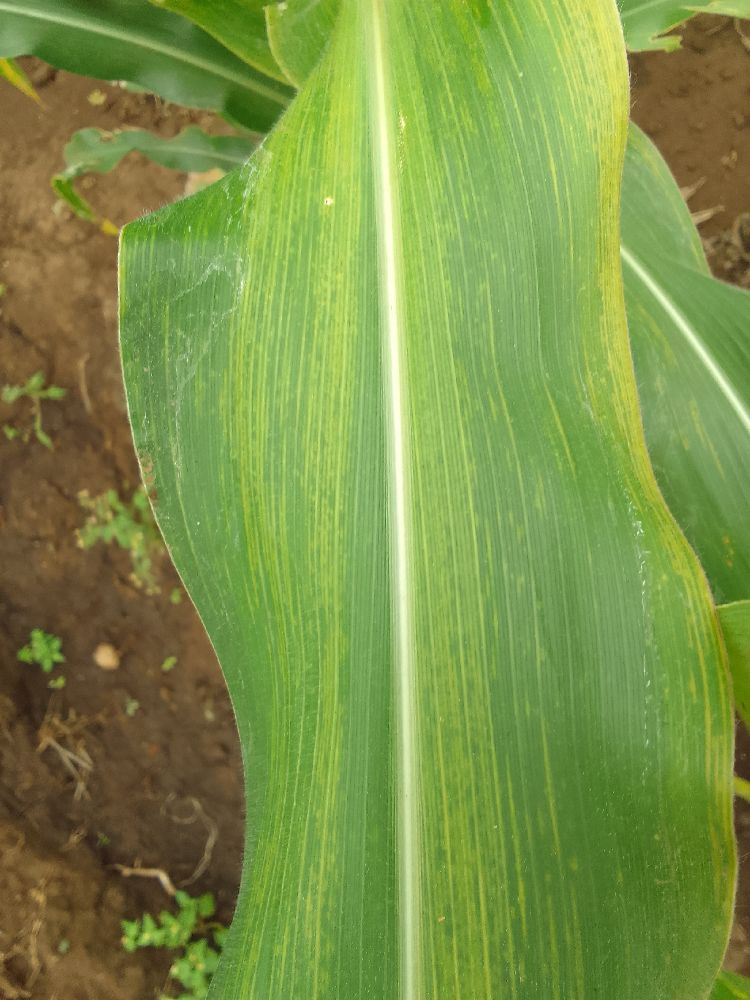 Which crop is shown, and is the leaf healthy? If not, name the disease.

maize, maize lethal necrosis
